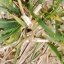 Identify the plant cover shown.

grass
